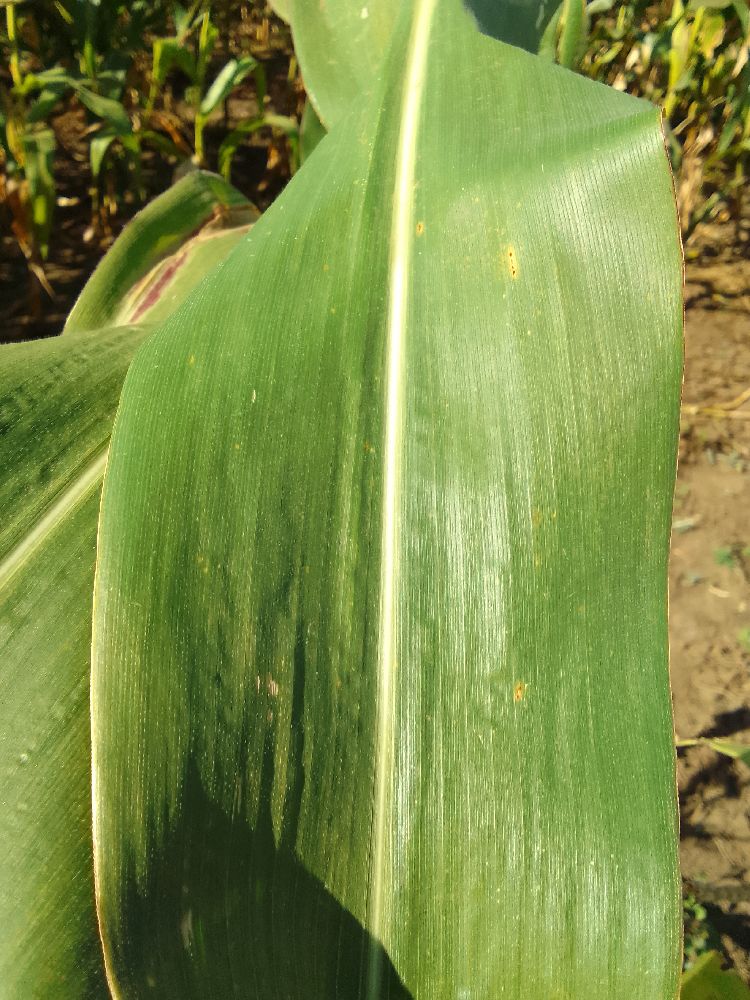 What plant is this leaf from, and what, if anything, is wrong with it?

maize, healthy
